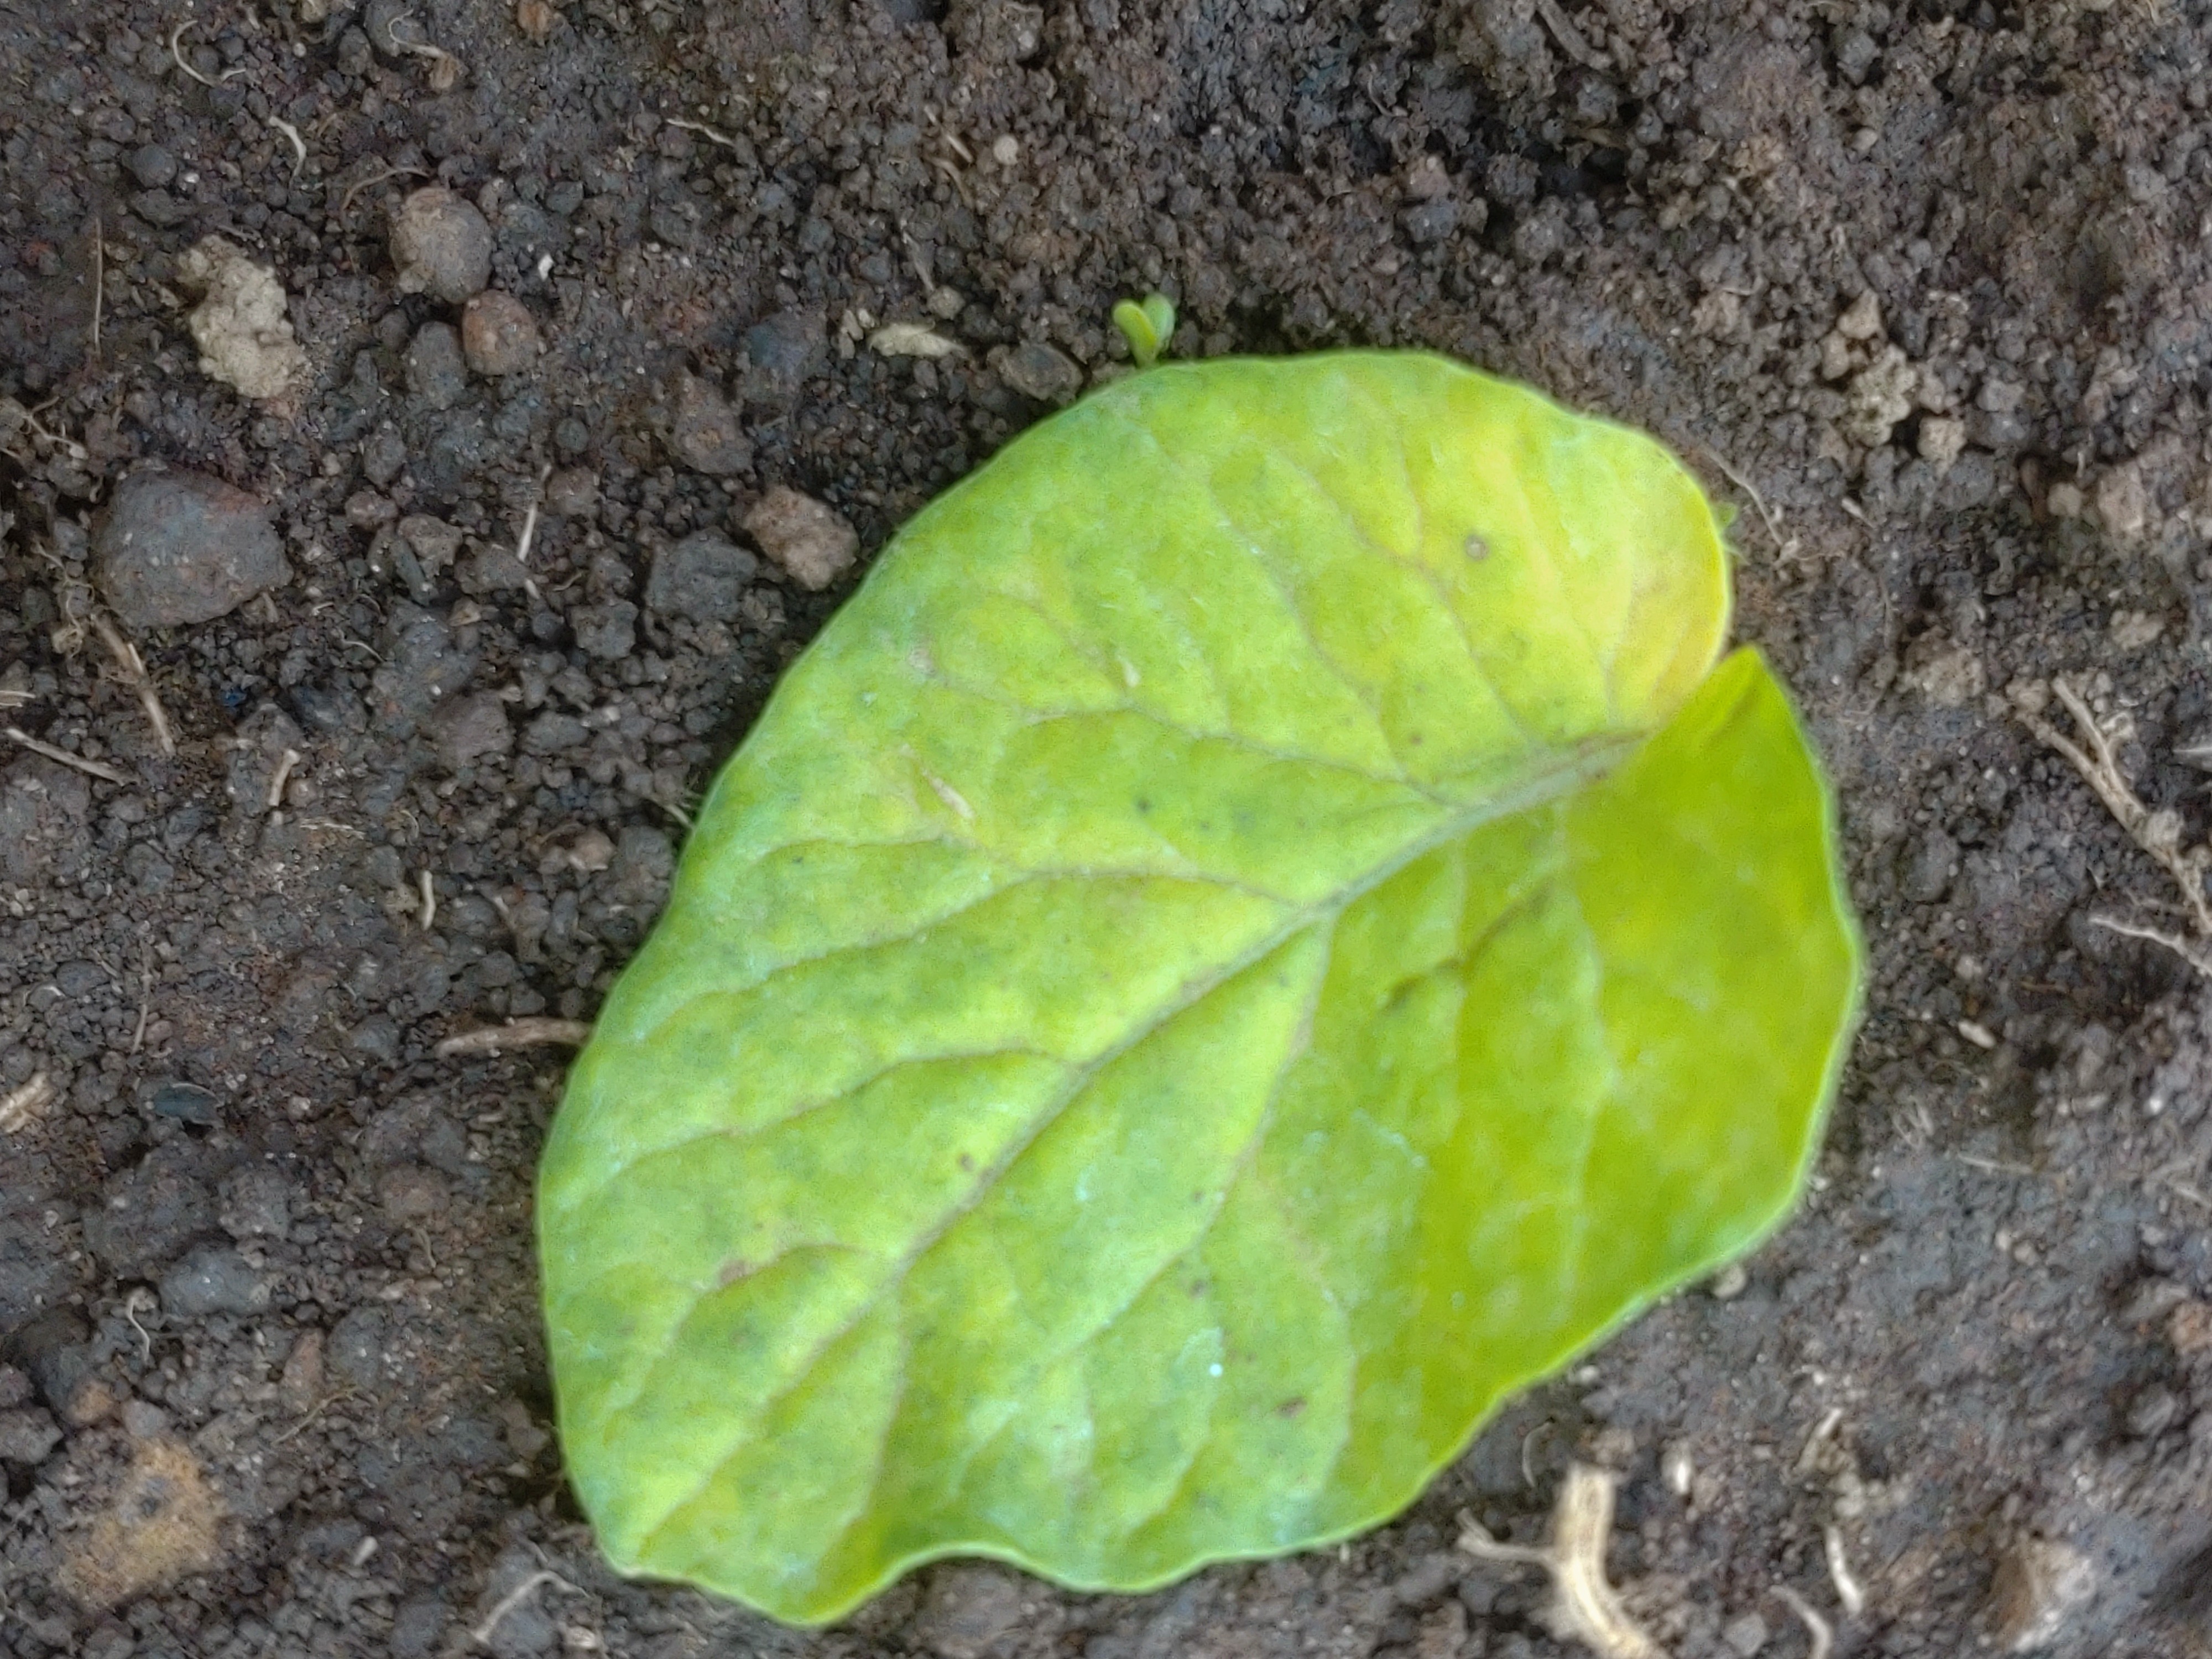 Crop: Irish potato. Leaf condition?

late blight
